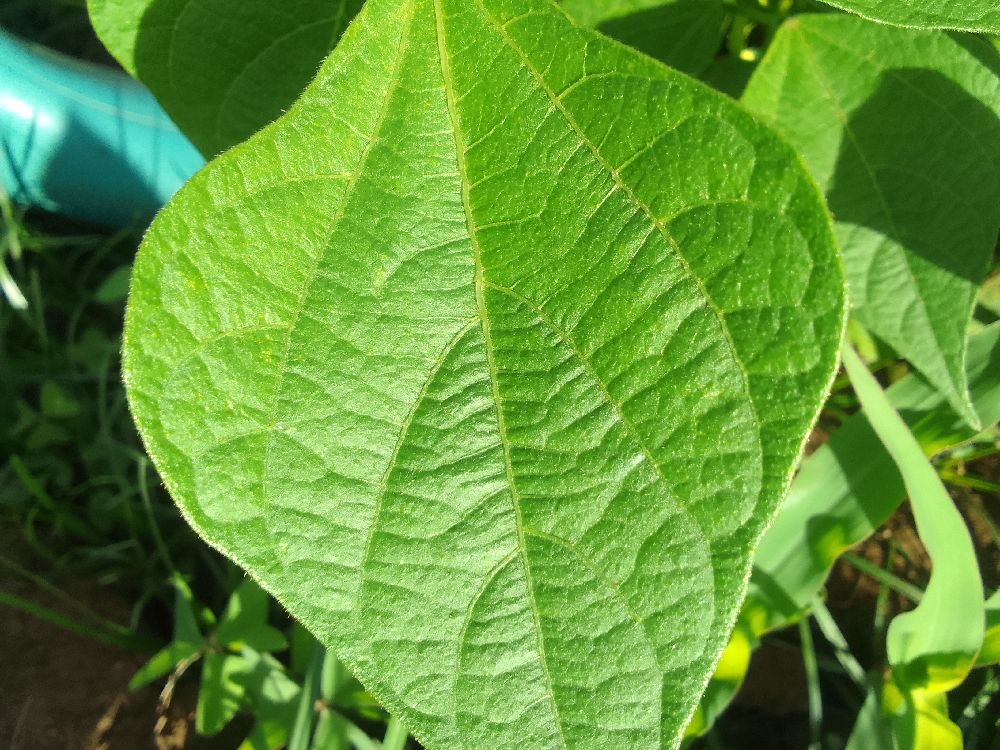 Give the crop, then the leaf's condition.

common bean, healthy
